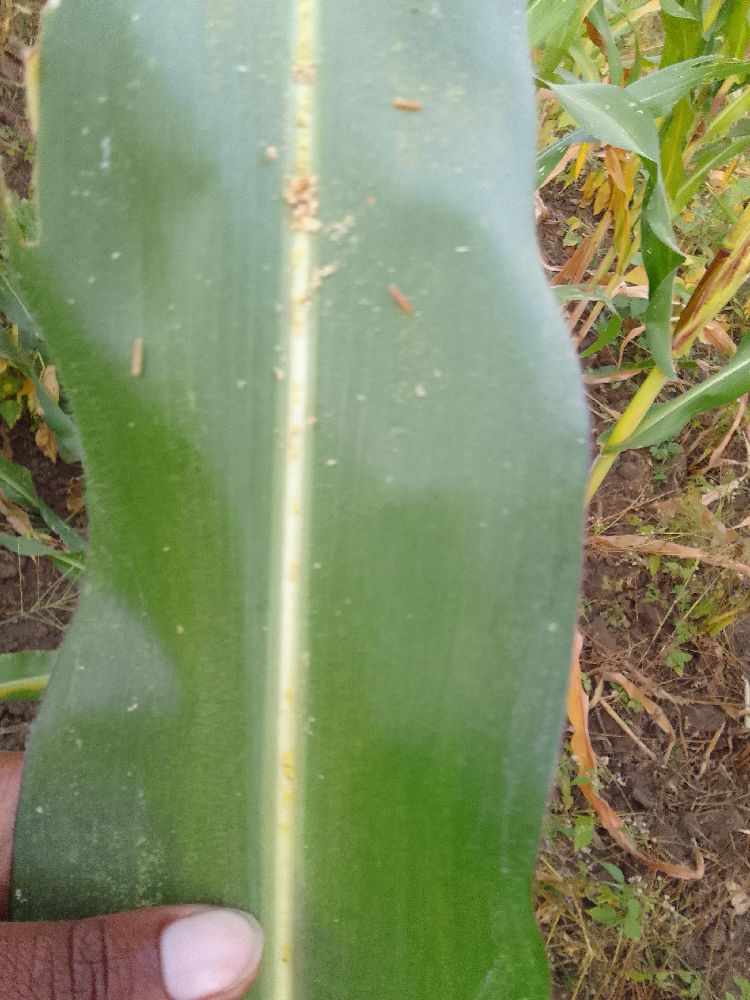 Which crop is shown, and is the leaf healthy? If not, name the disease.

maize, healthy
